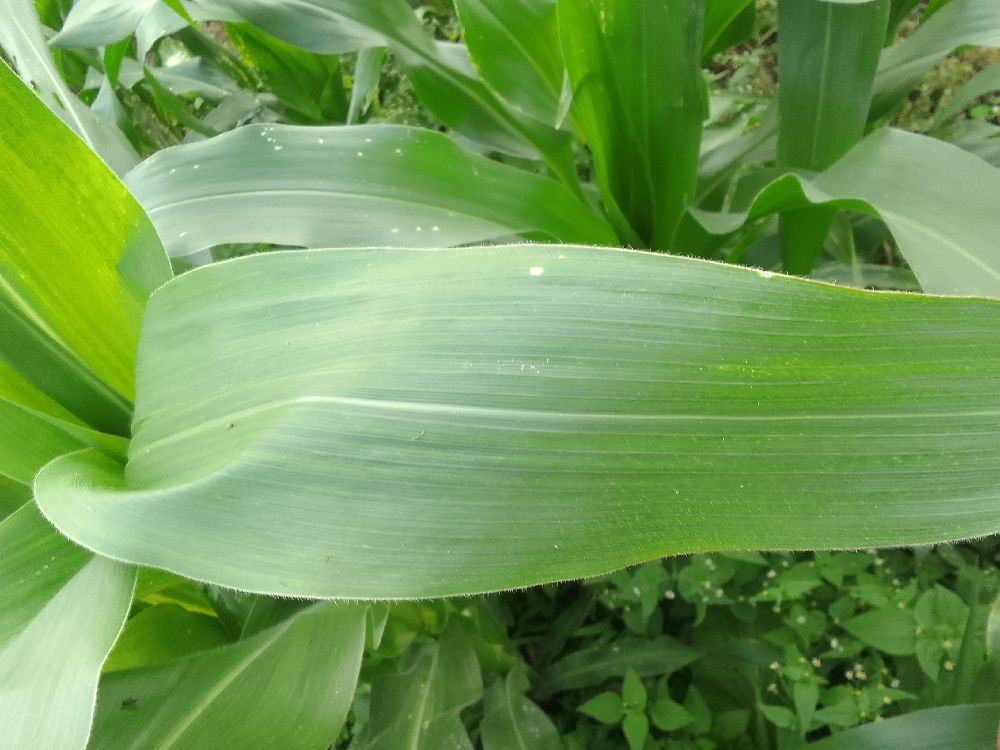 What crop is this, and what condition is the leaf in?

maize, healthy
